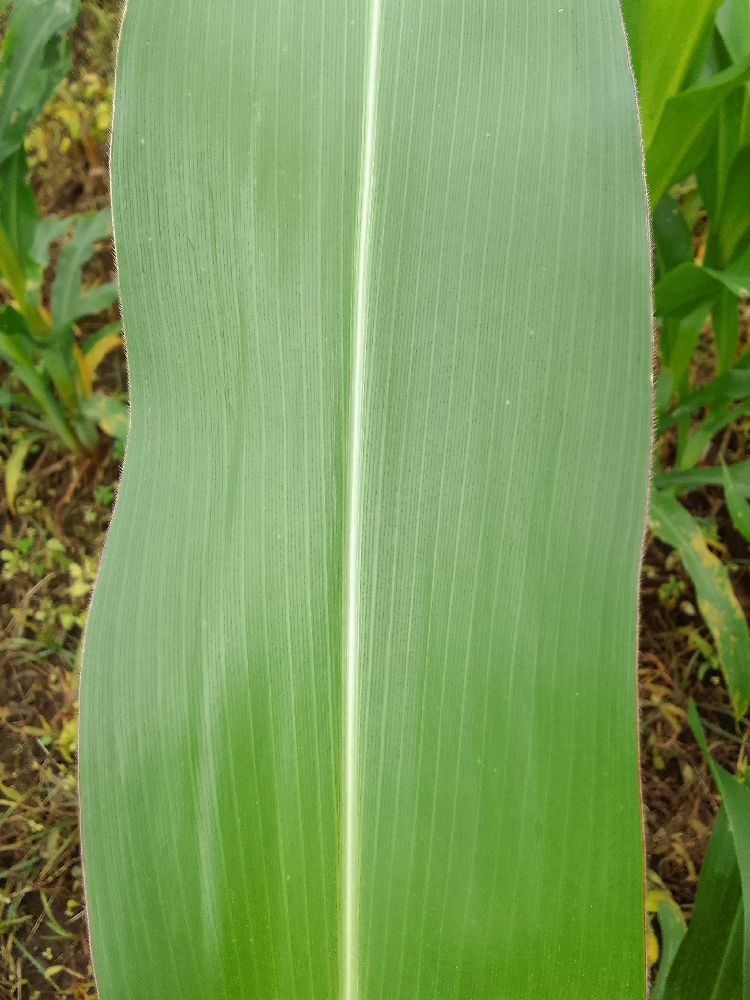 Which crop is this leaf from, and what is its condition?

maize, healthy
